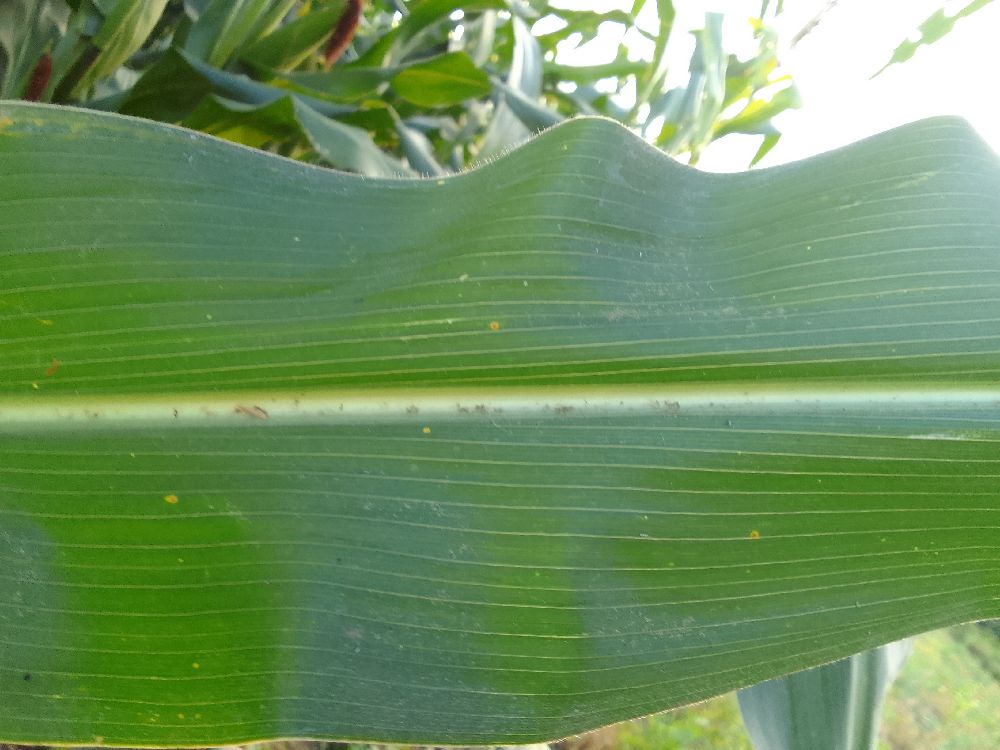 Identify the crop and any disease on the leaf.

maize, healthy
